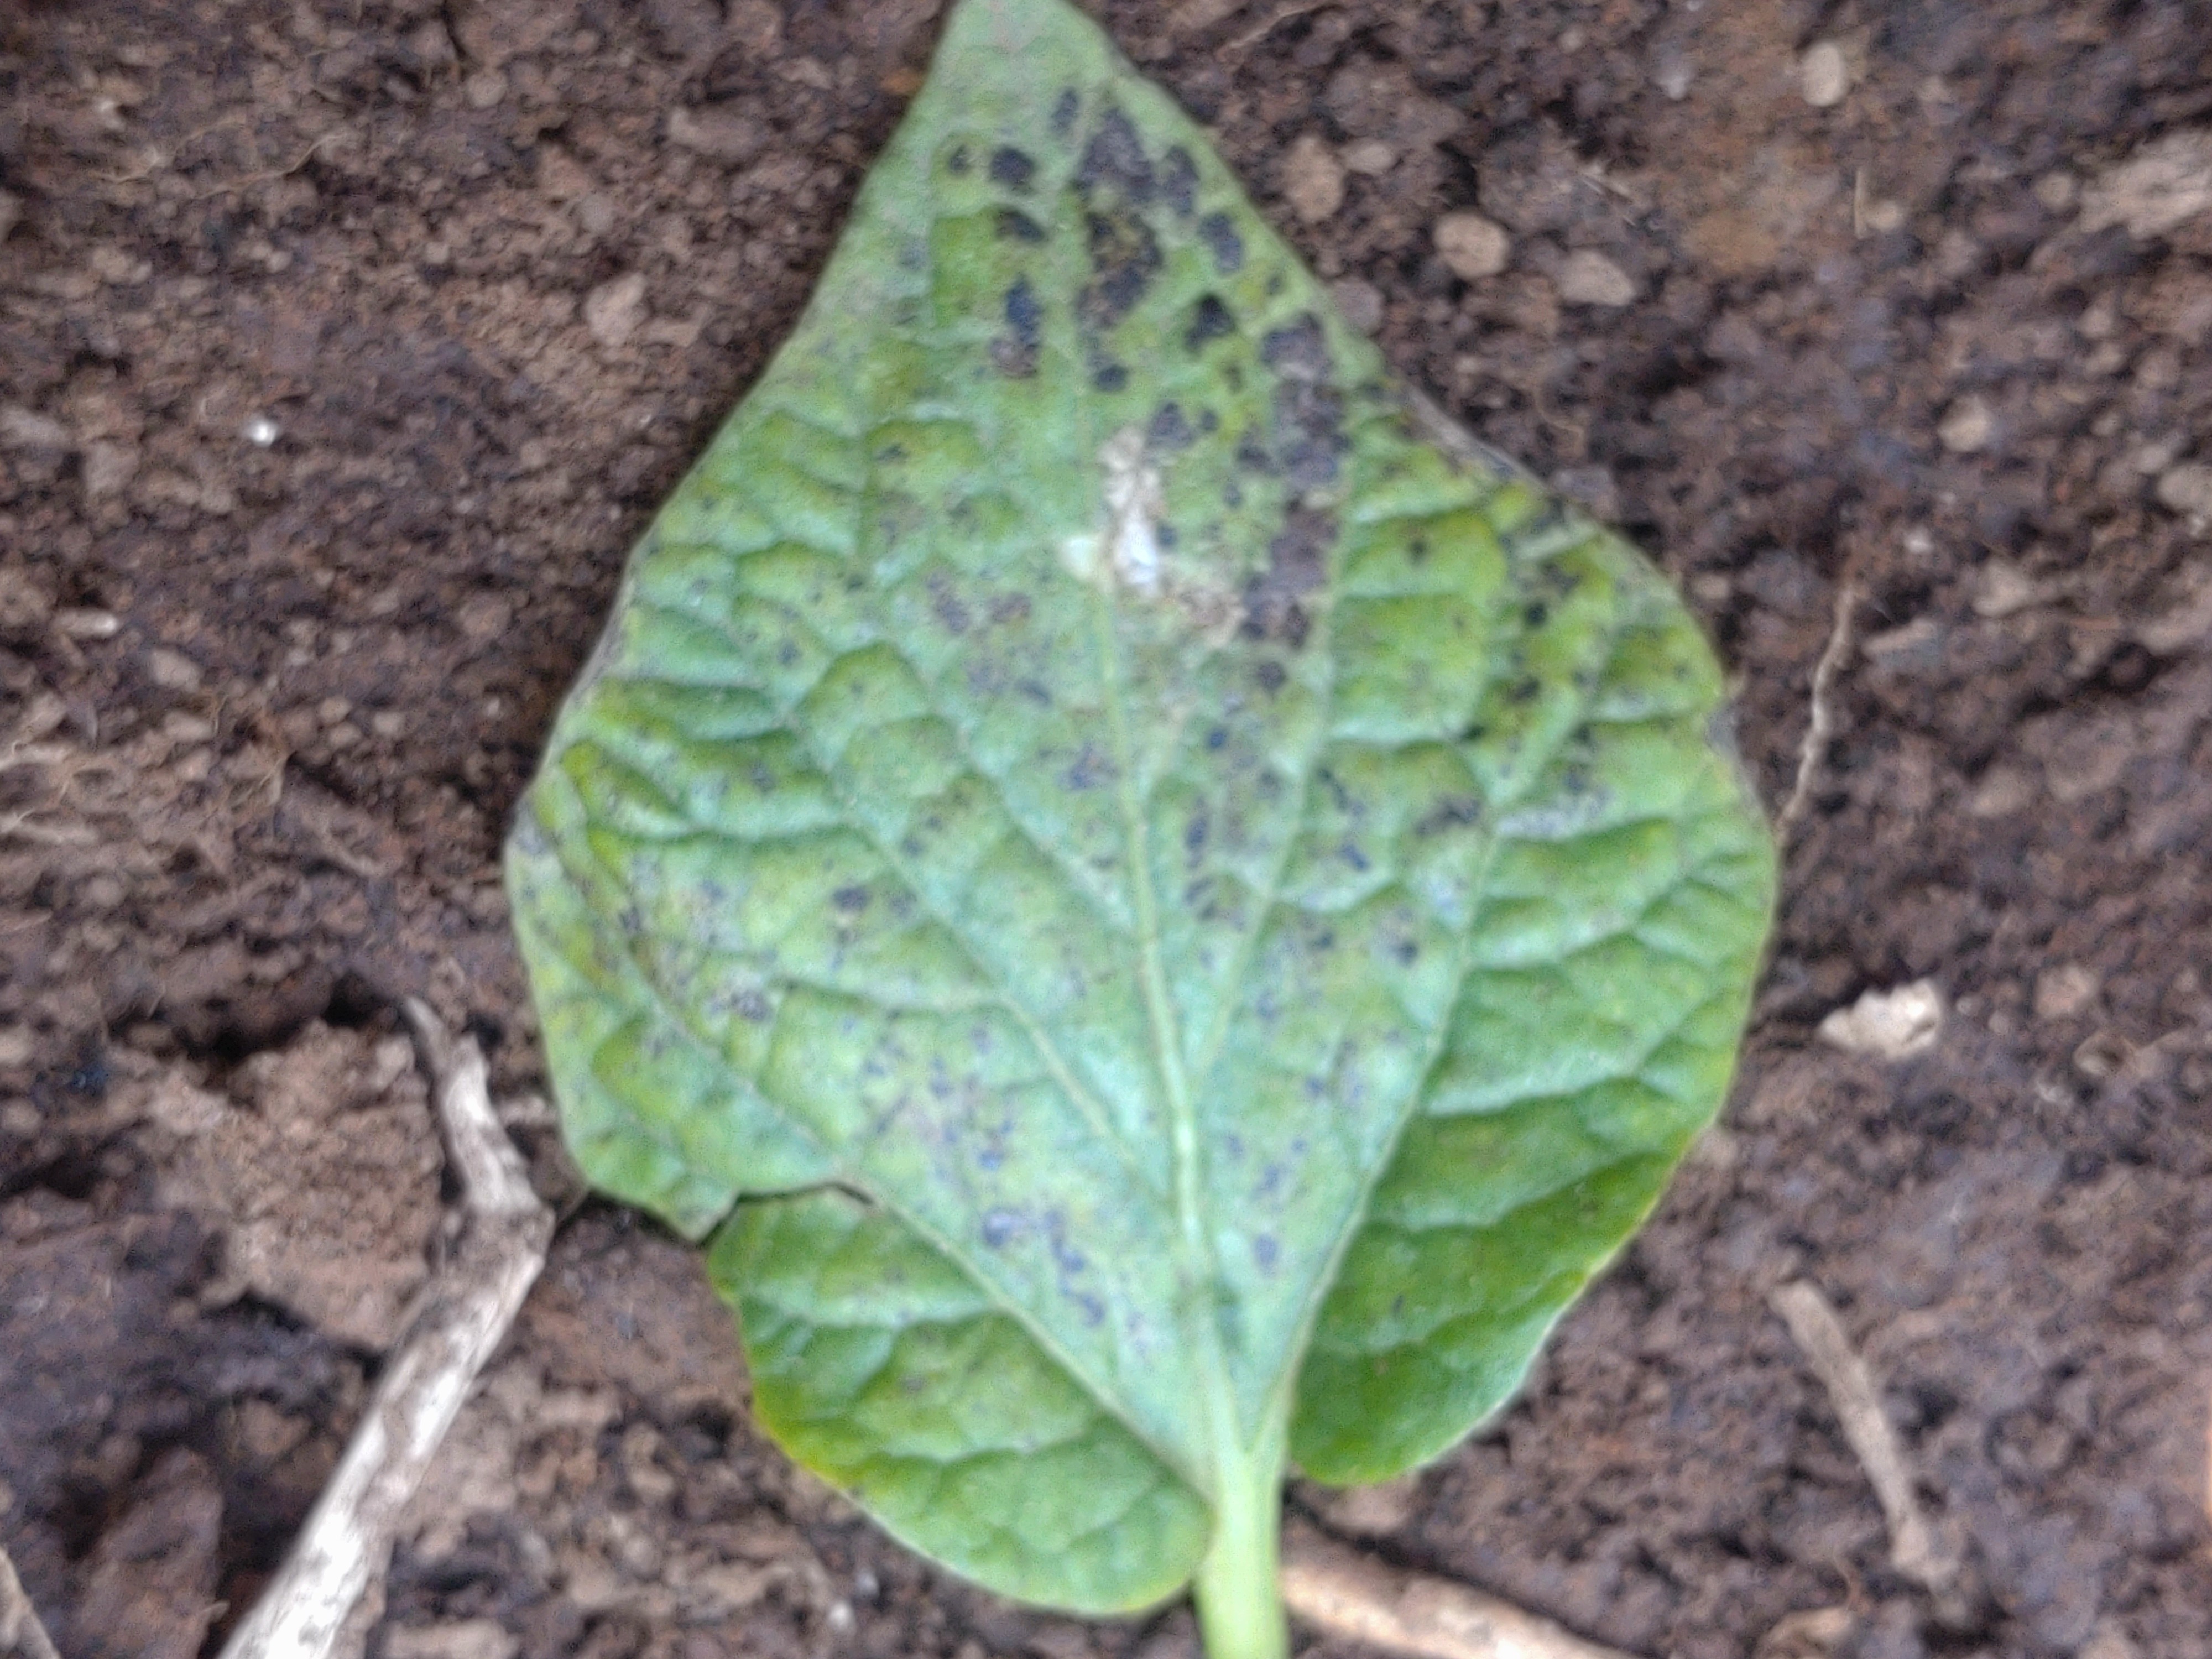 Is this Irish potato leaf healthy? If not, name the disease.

late blight
